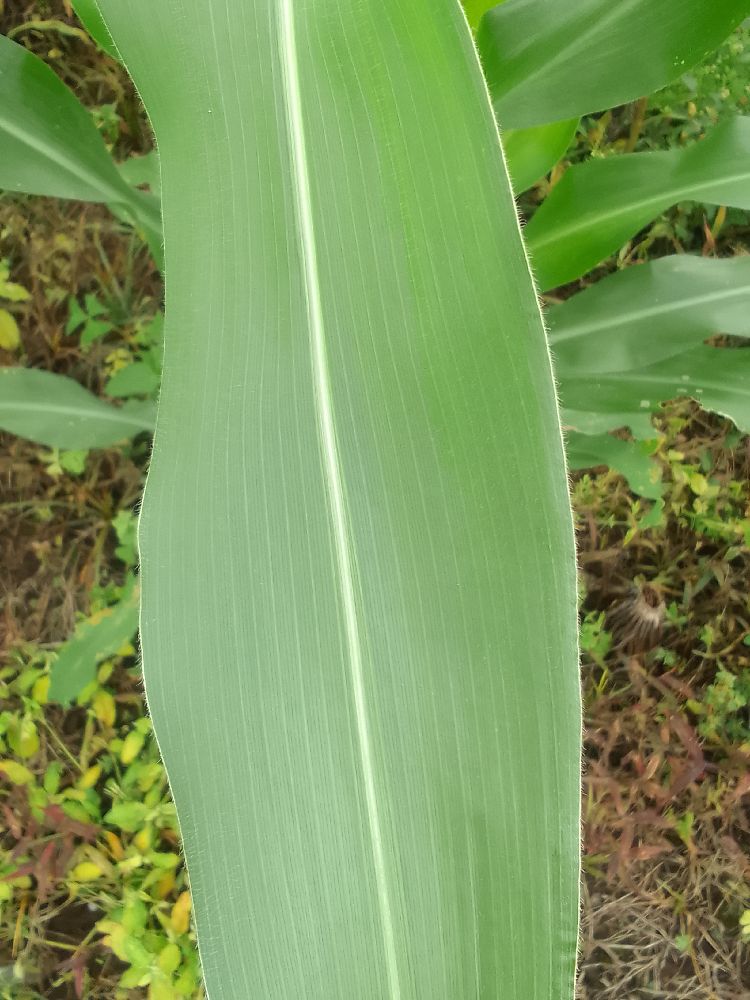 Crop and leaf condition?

maize, healthy
